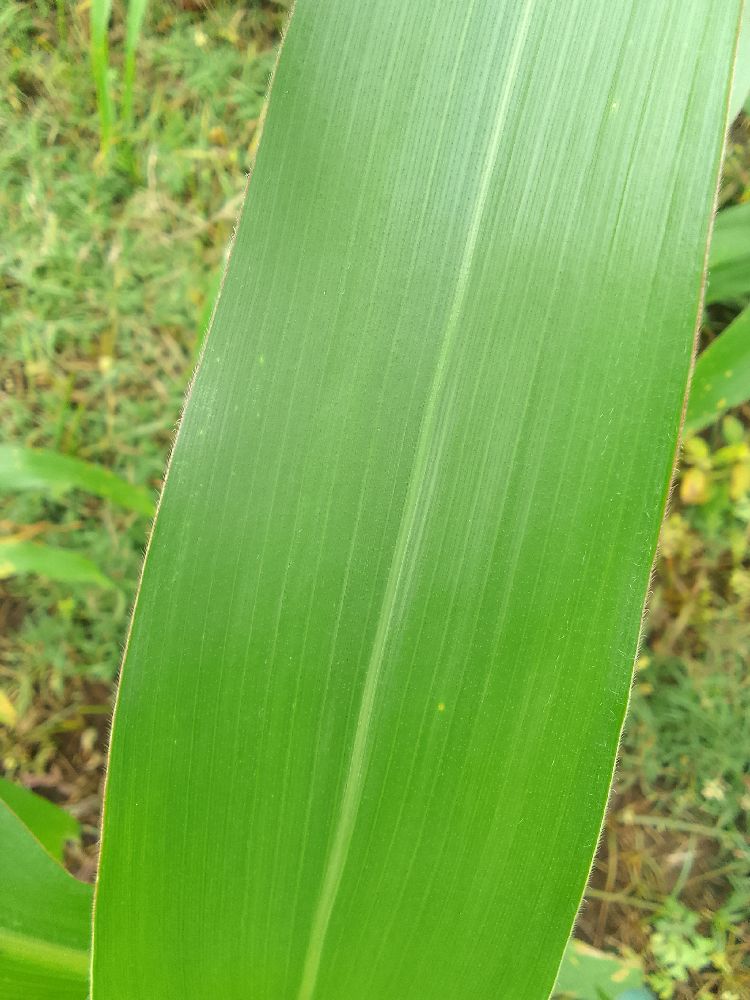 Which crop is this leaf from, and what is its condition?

maize, healthy
